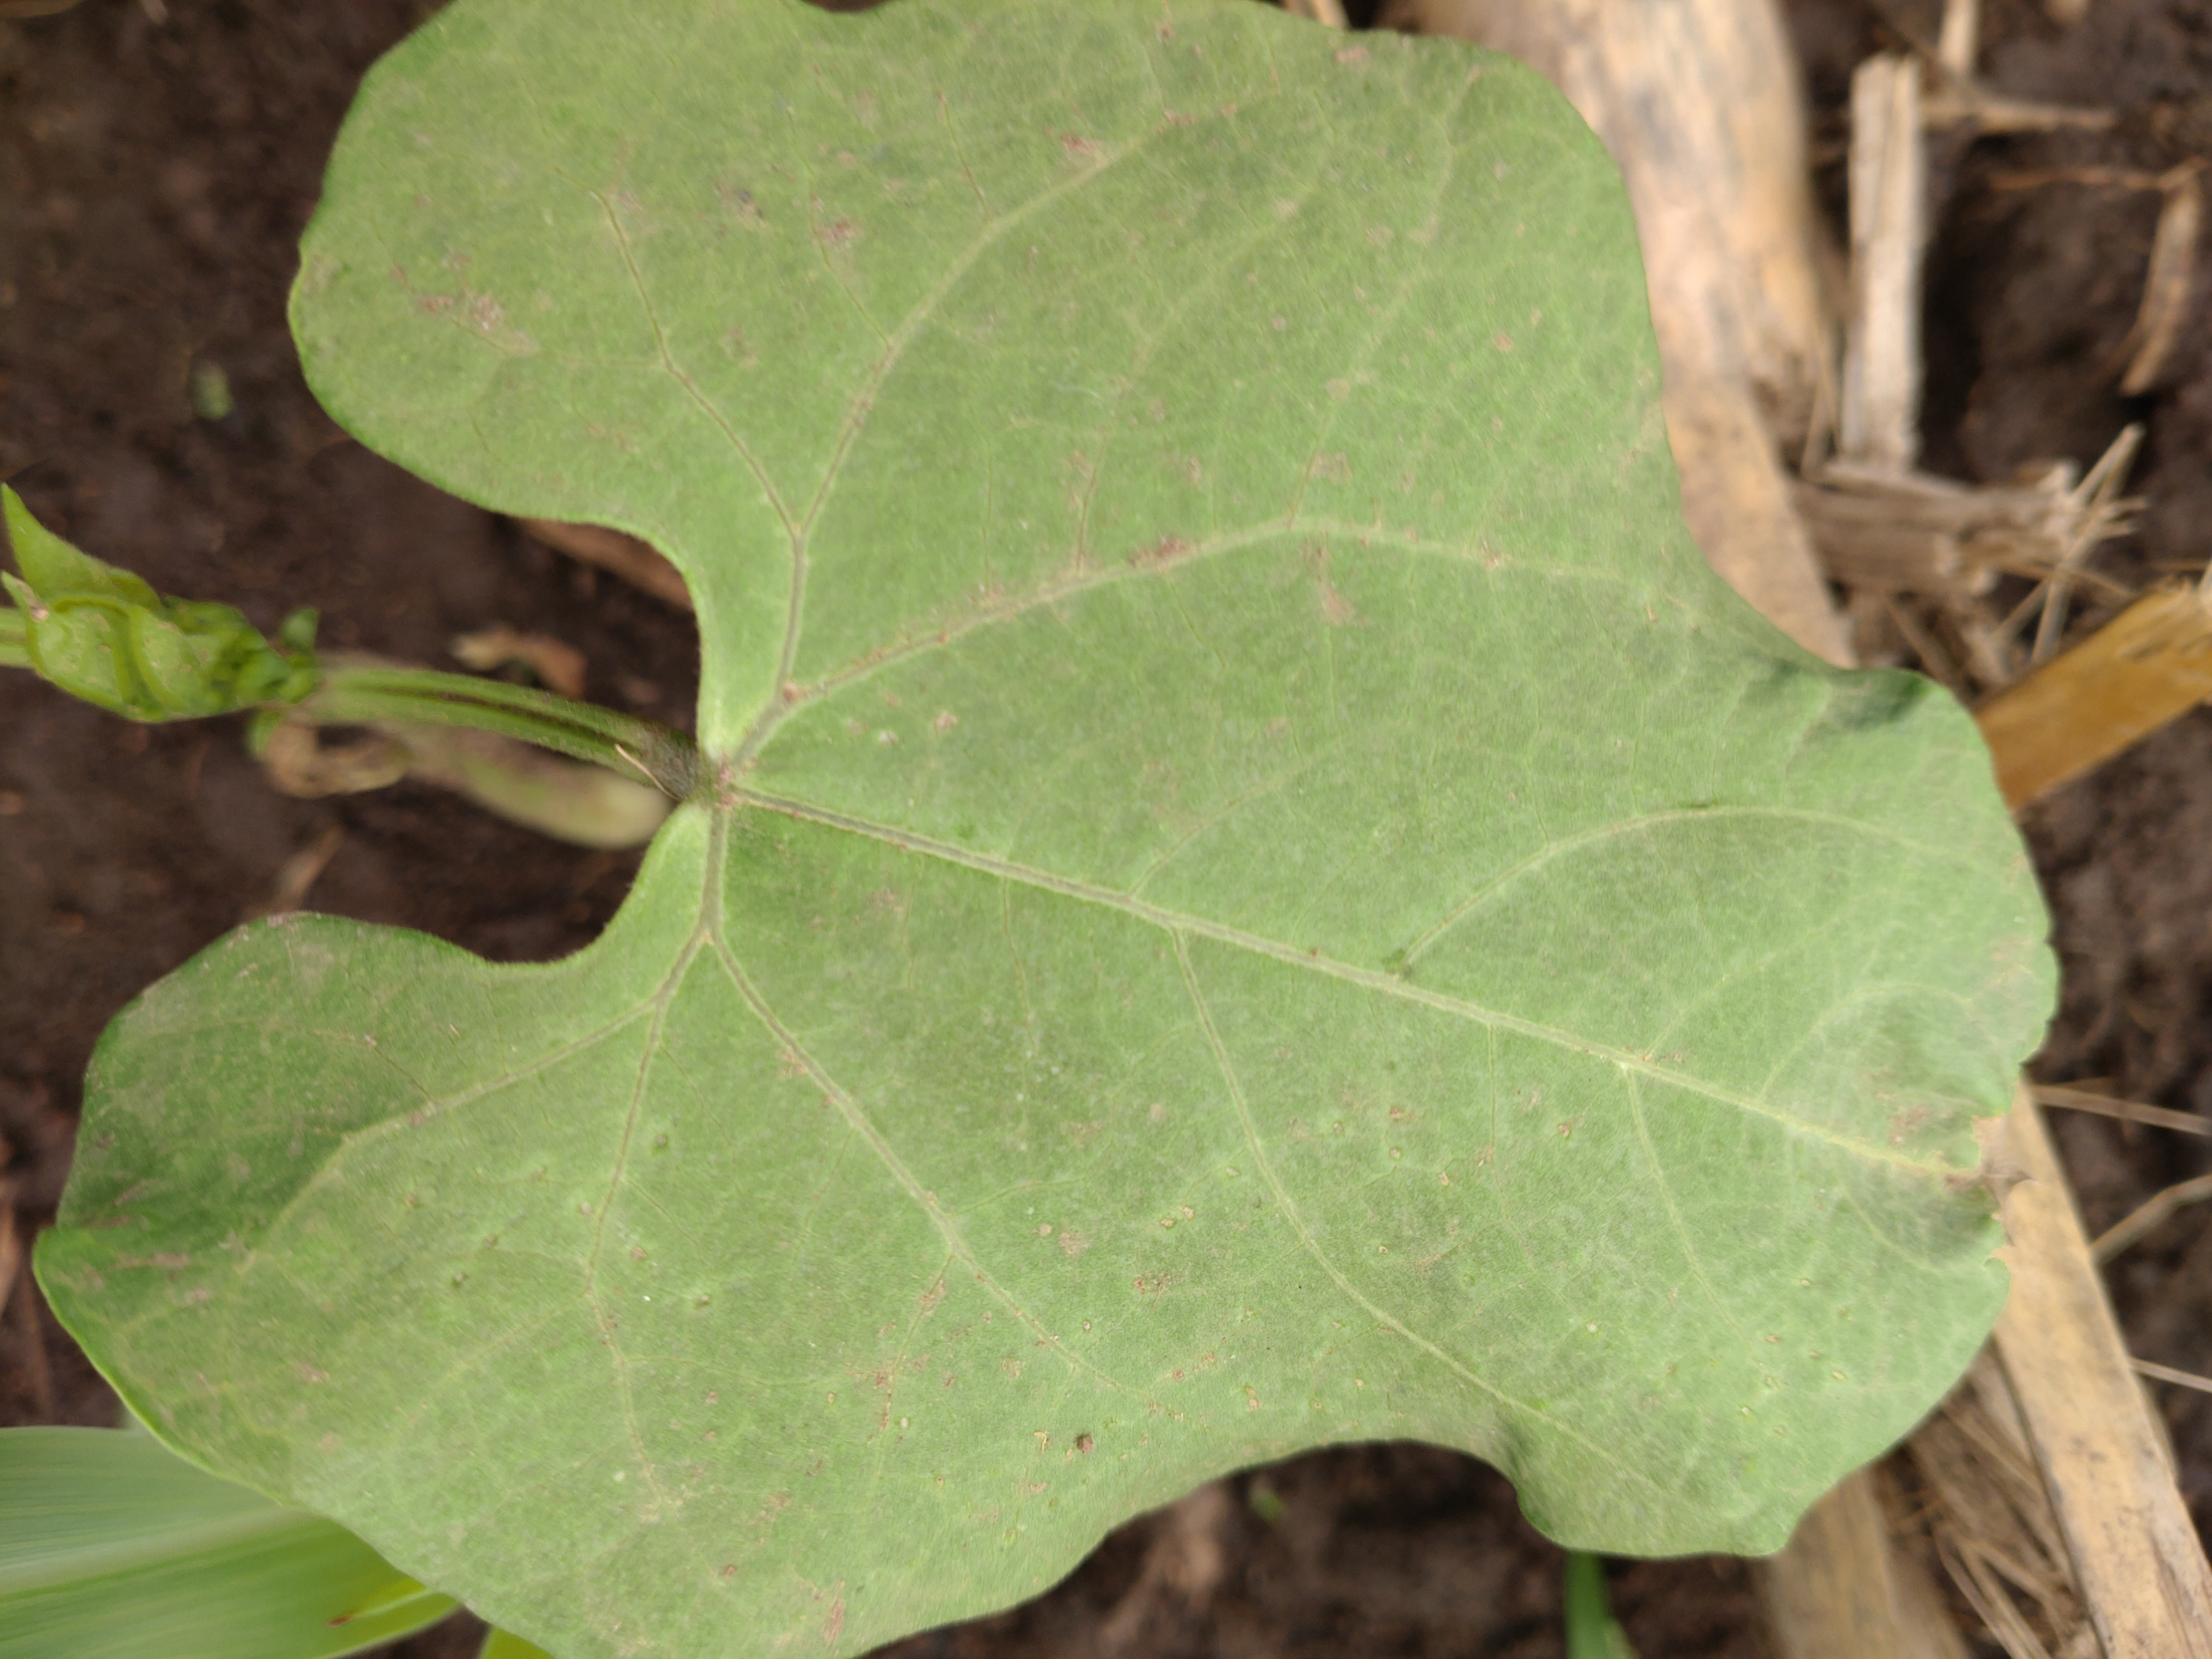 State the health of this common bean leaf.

healthy
